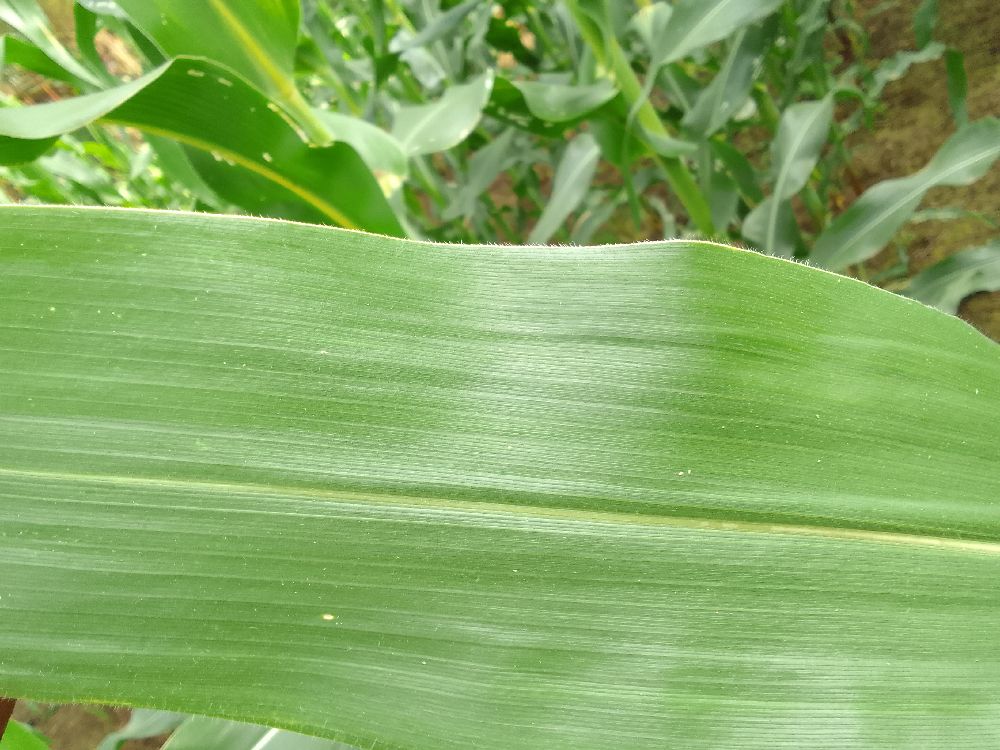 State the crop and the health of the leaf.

maize, healthy
